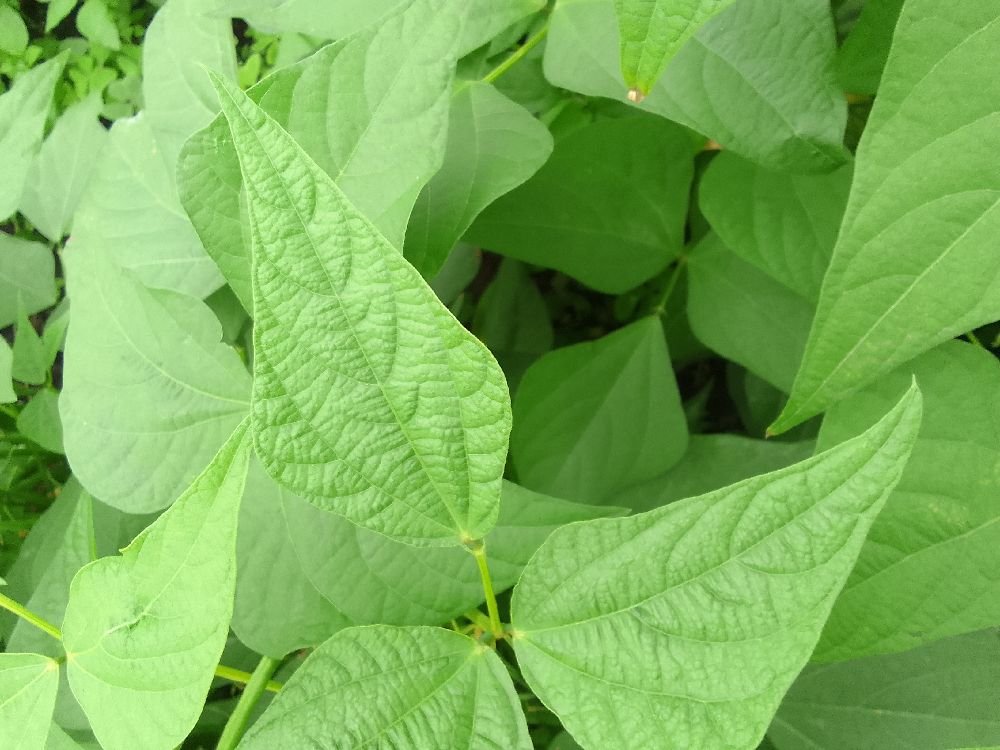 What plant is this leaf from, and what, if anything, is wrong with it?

common bean, healthy
